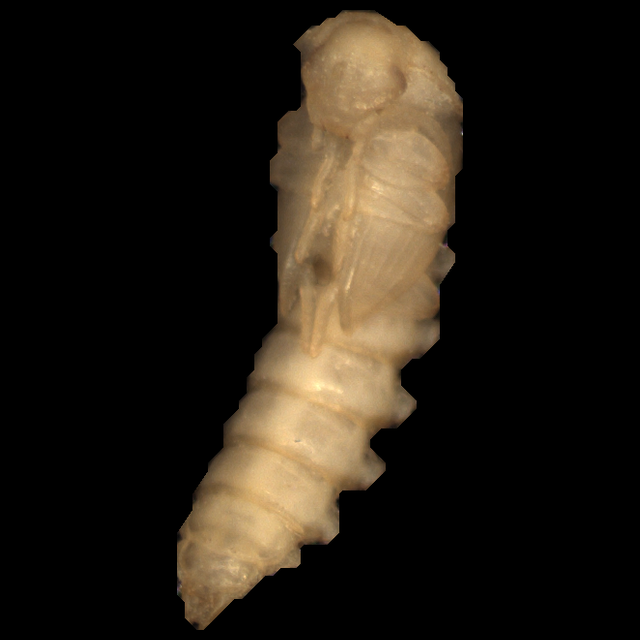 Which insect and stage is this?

mealworm pupa
